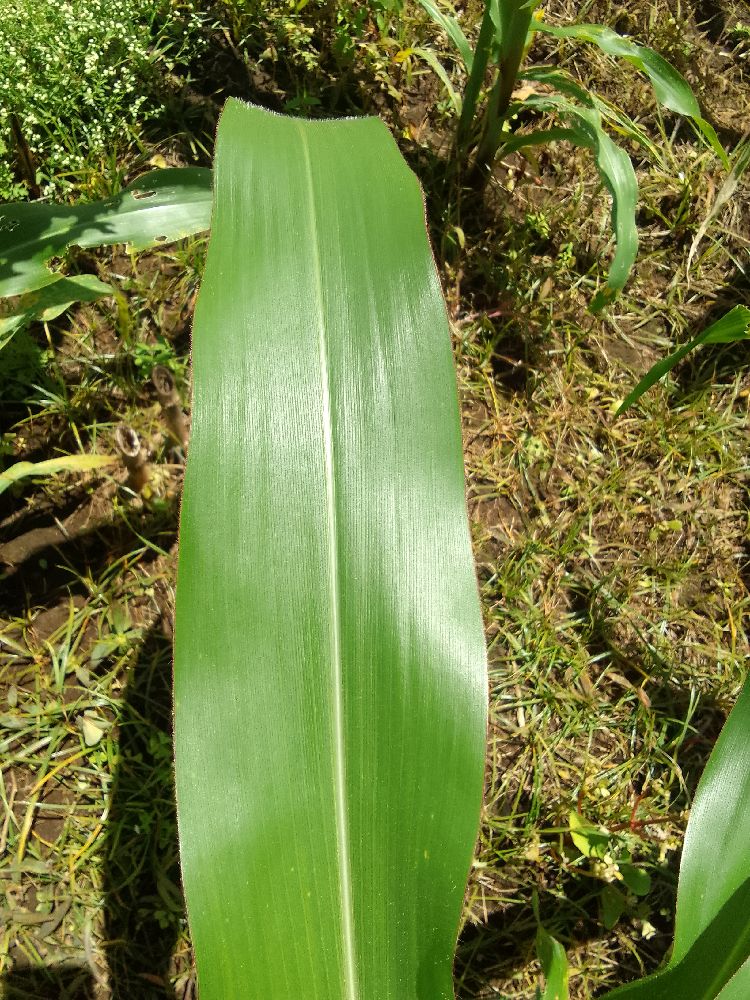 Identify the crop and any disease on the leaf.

maize, healthy
